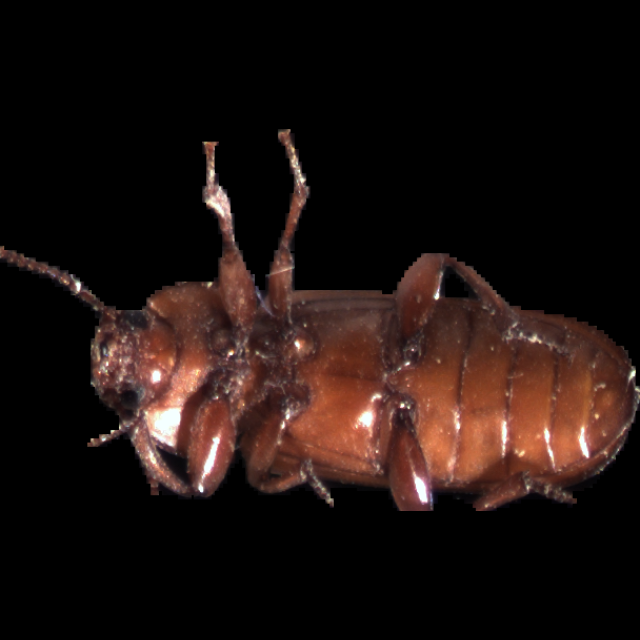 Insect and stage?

mealworm beetle
